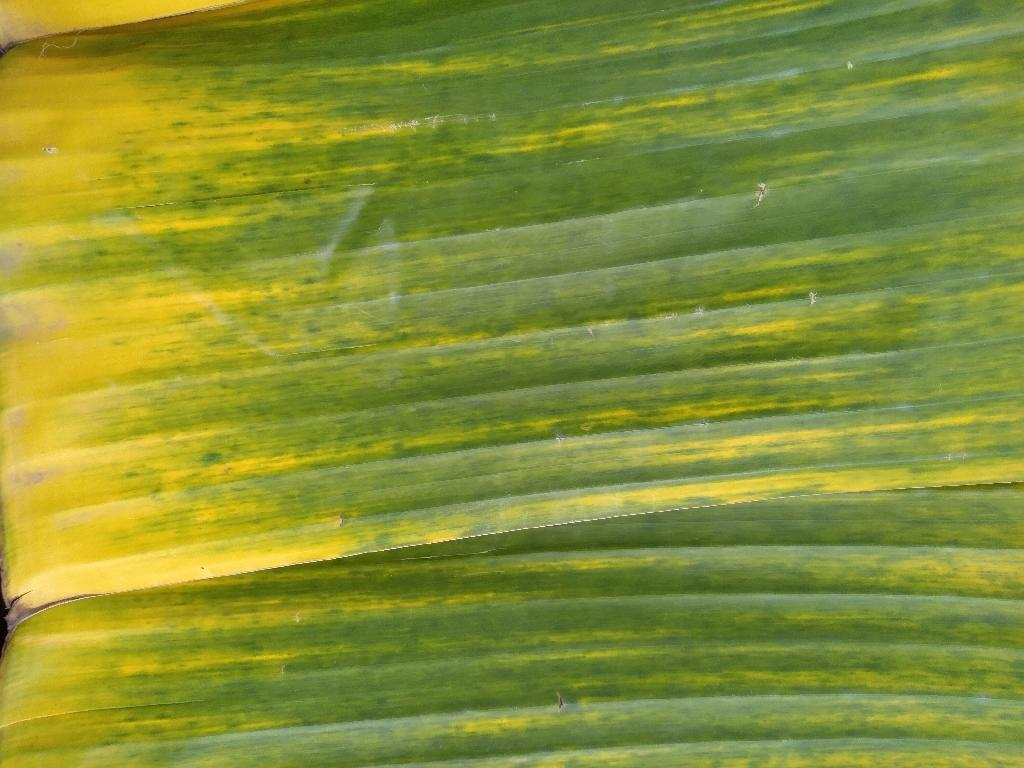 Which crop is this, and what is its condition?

banana, fusarium wilt race 1
